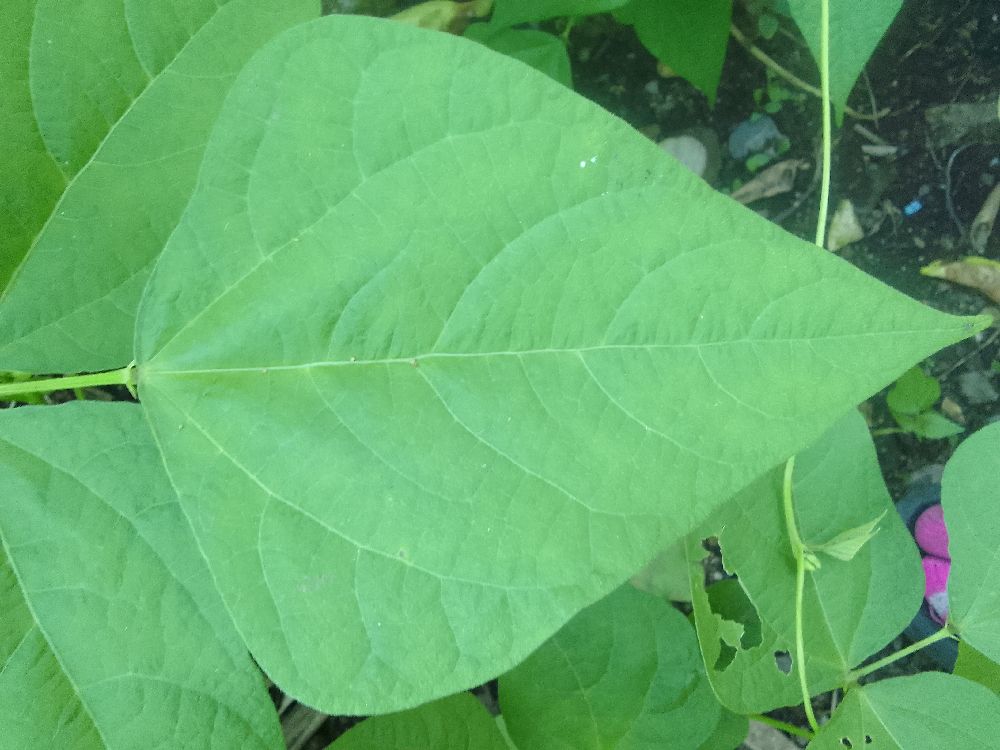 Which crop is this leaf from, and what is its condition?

common bean, healthy
